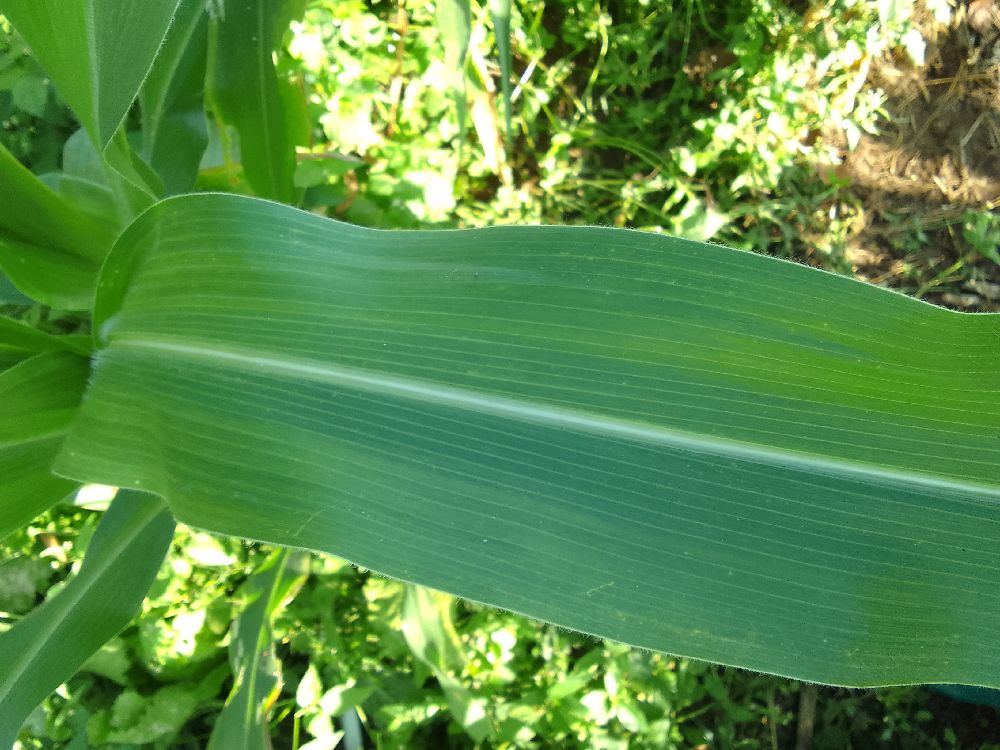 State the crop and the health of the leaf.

maize, healthy
